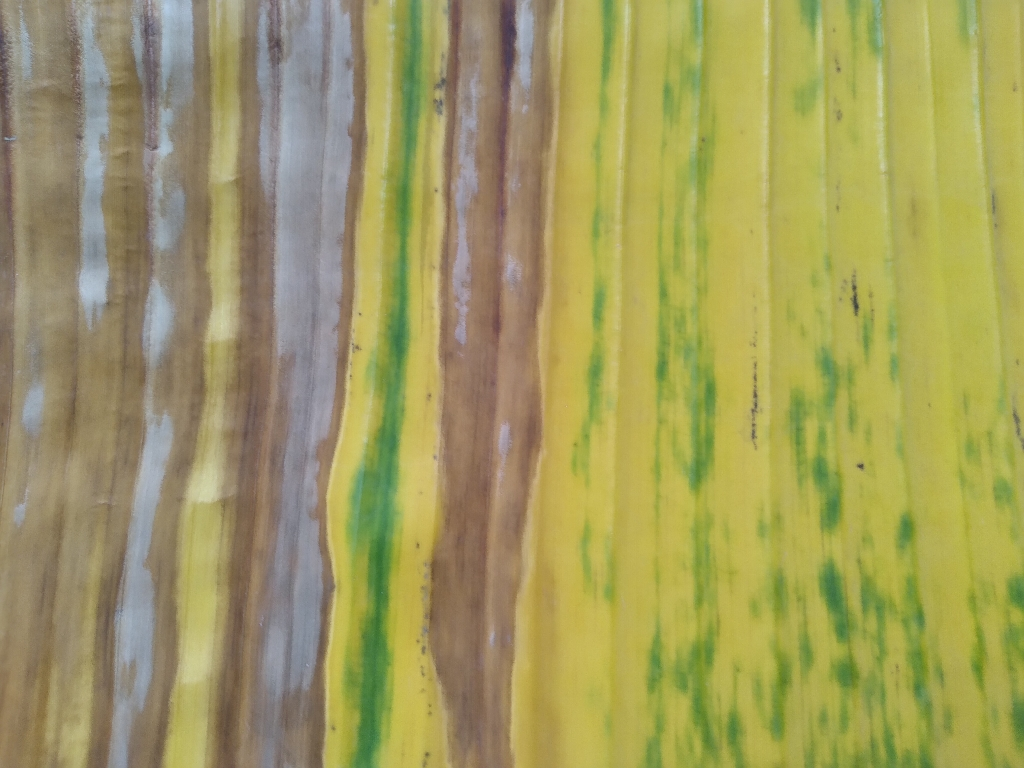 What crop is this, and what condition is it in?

banana, fusarium wilt race 1
